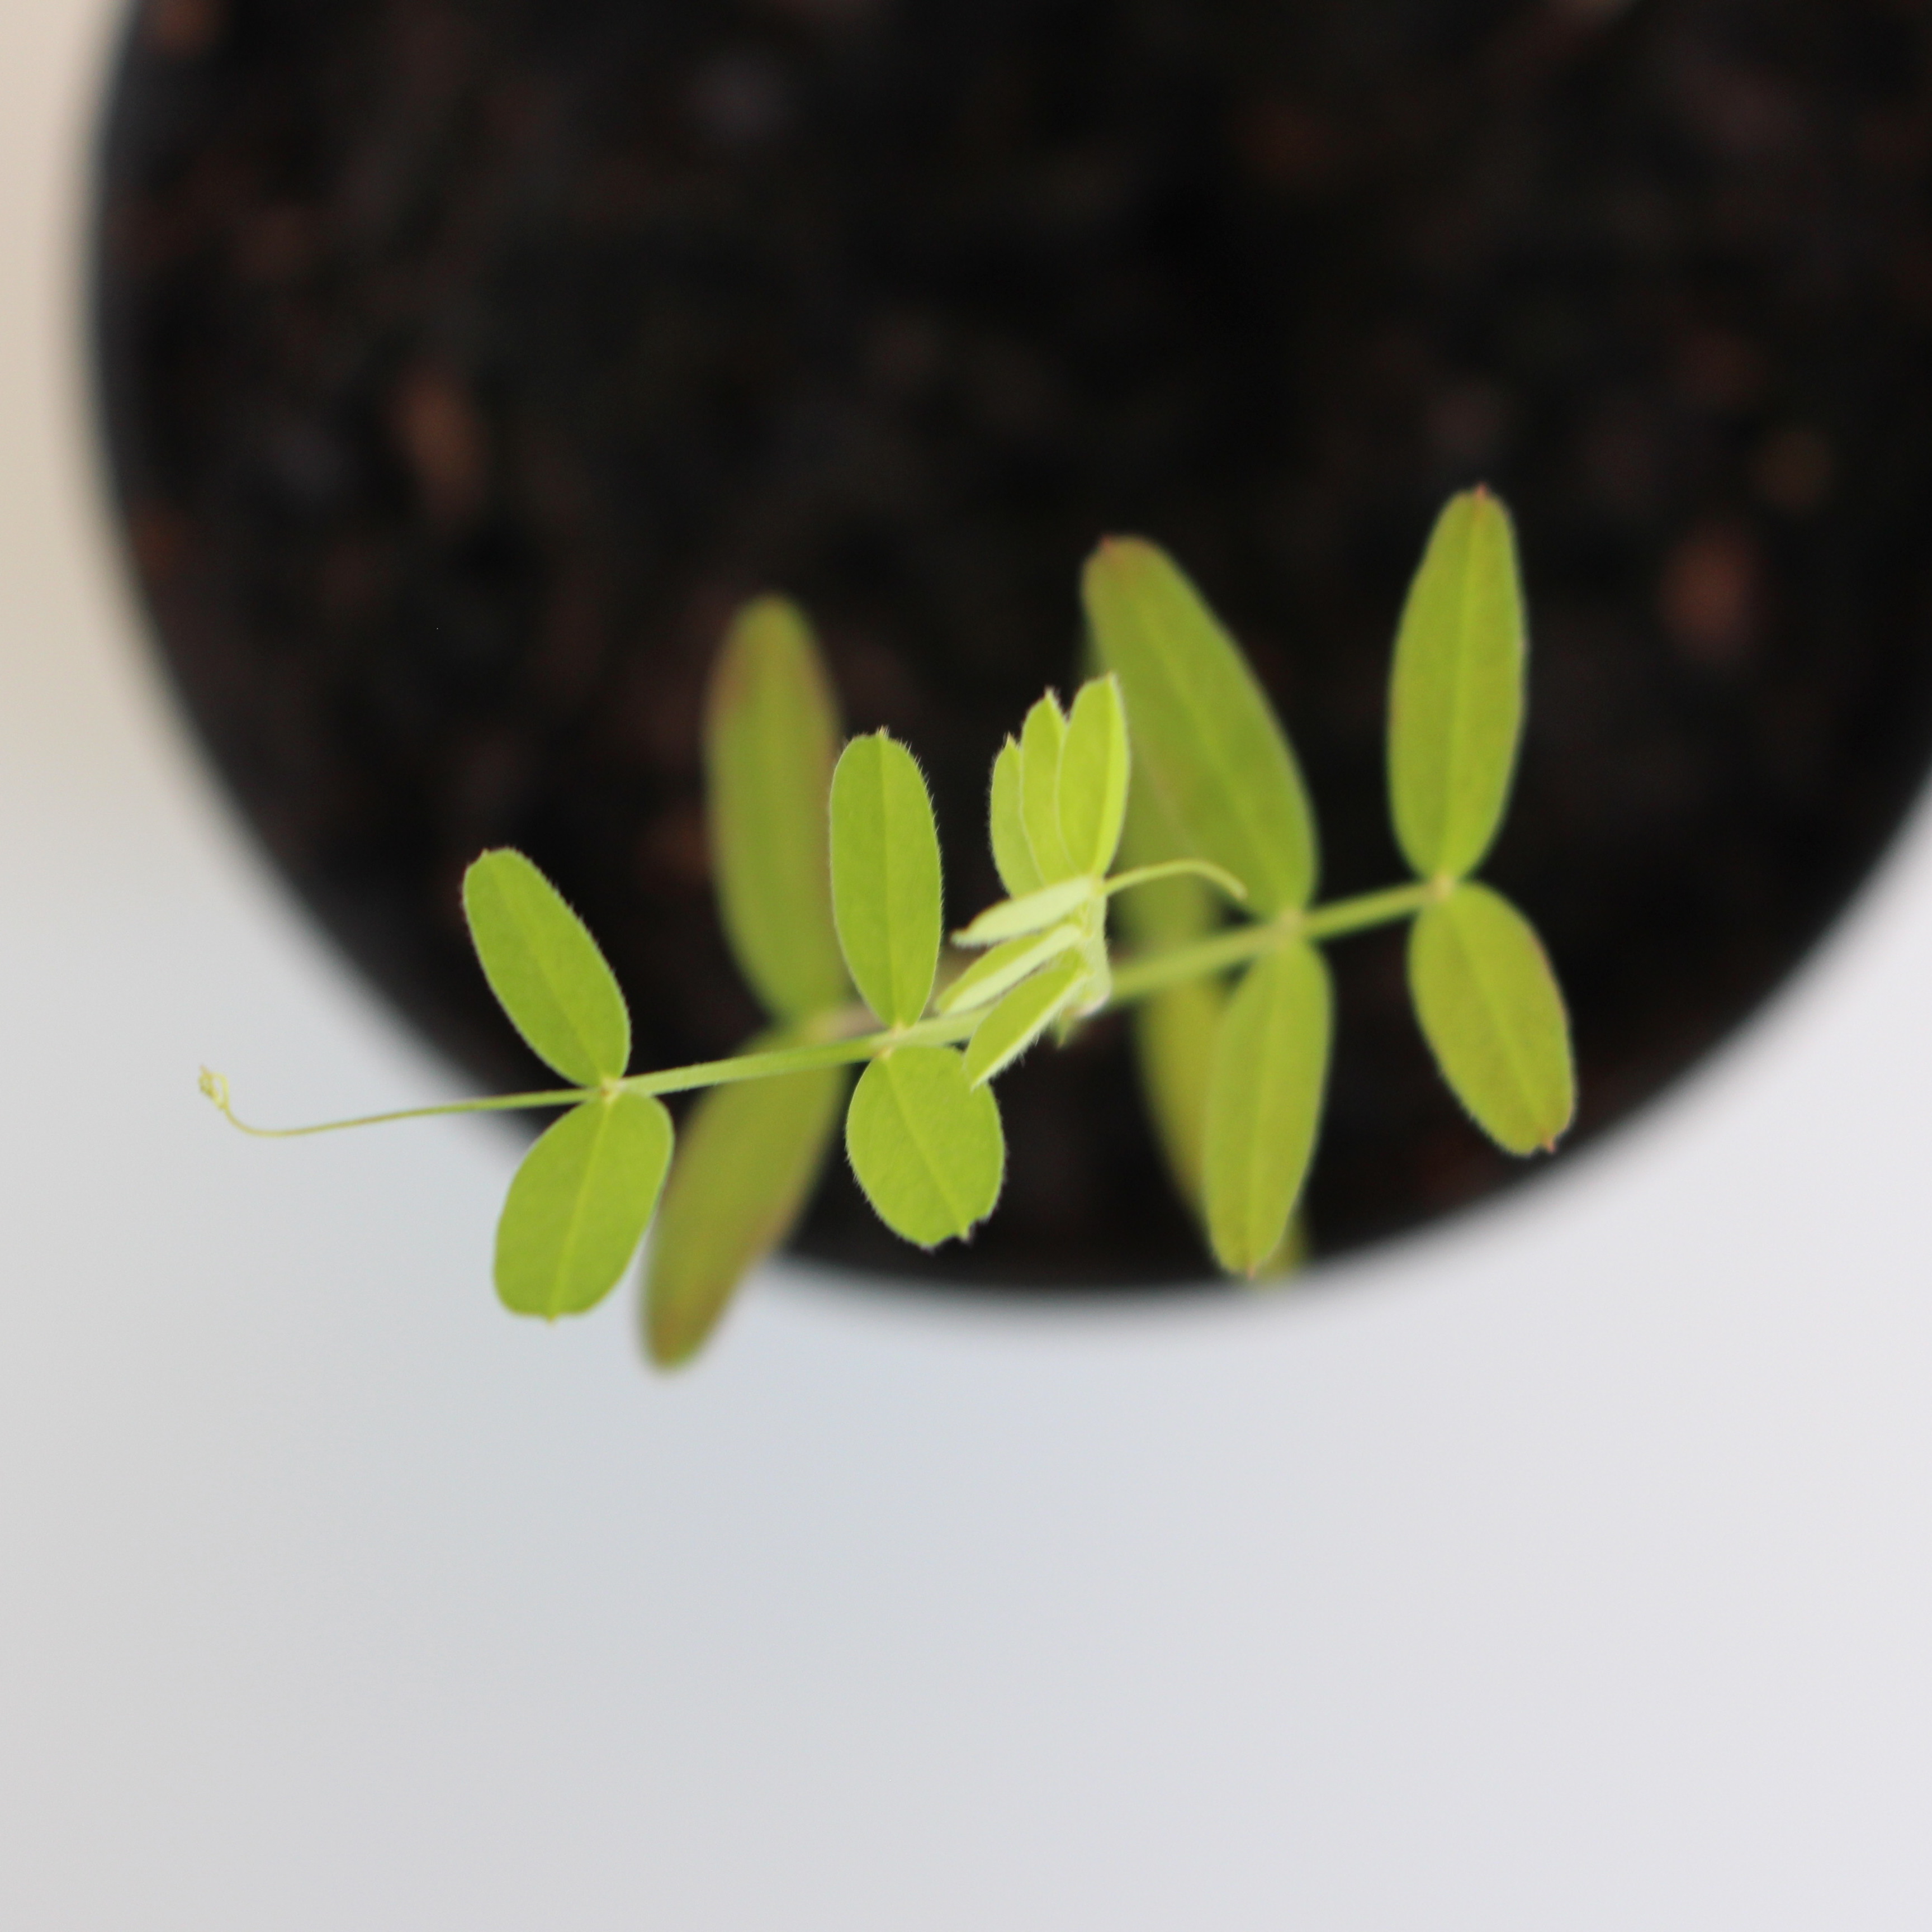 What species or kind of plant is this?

Vicia sativa
